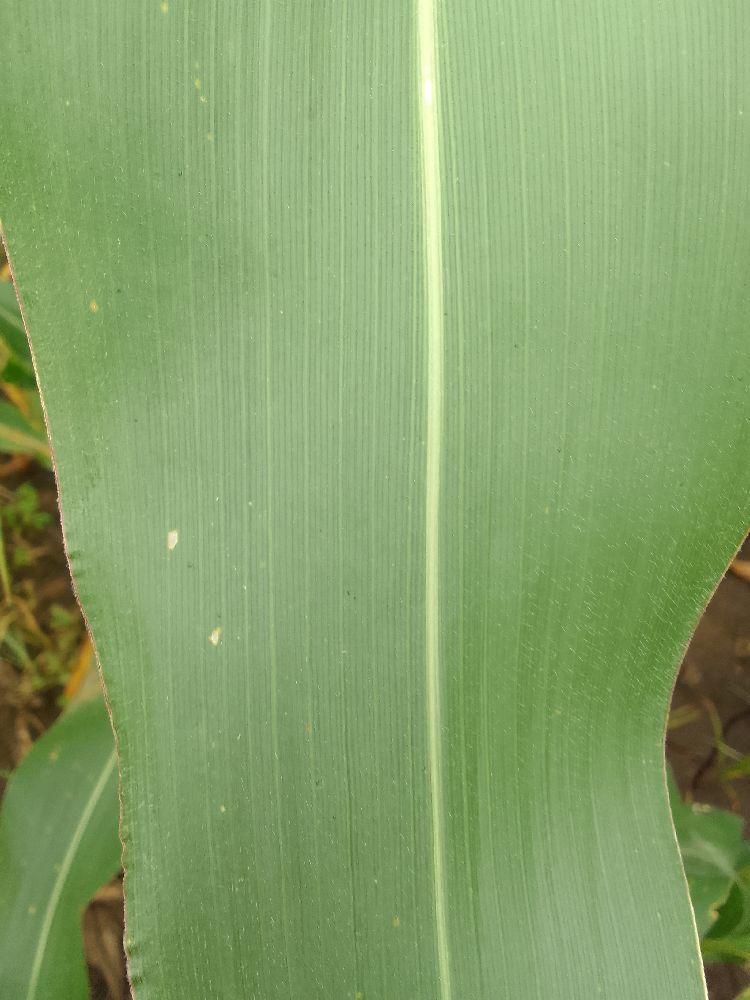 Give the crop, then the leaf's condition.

maize, healthy
